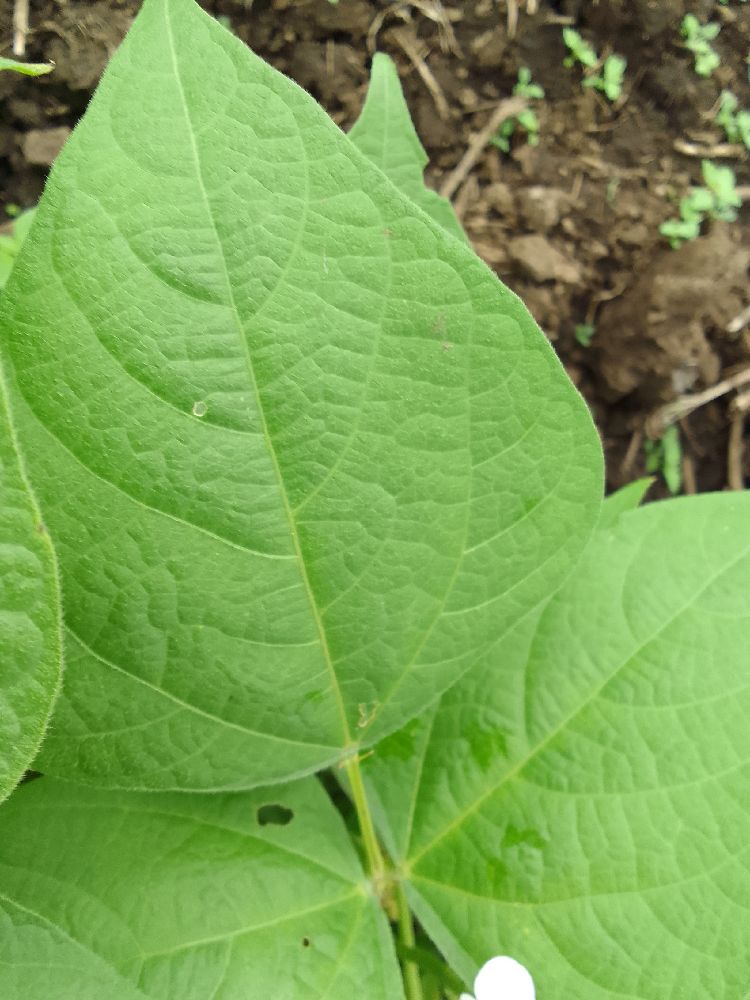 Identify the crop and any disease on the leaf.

common bean, healthy
